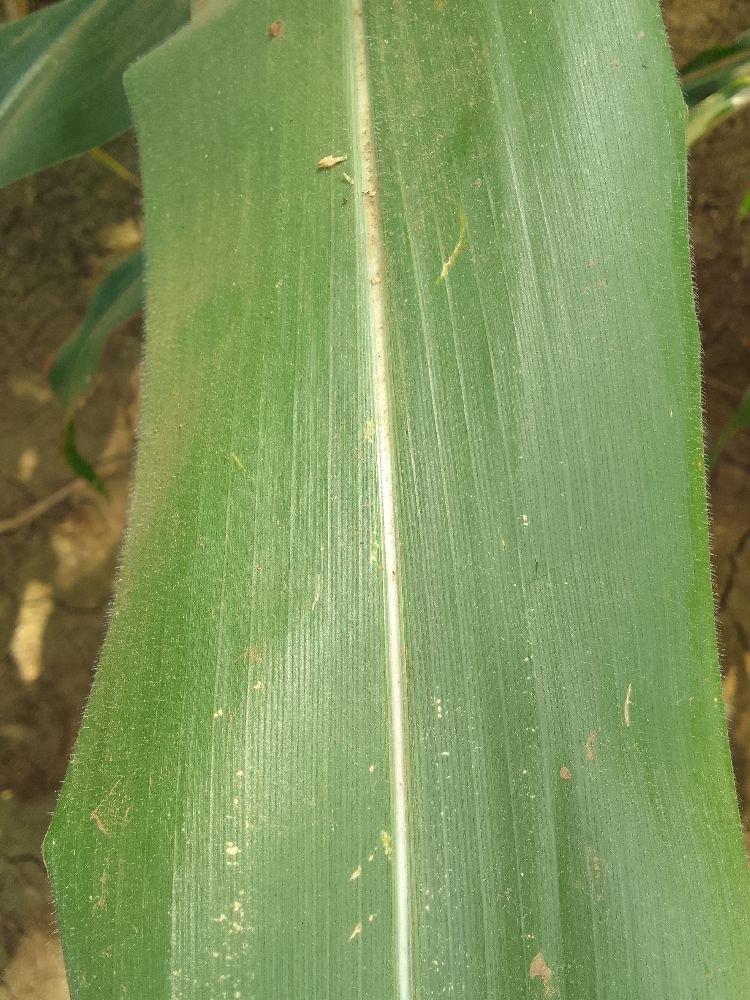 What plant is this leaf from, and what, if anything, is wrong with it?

maize, healthy
